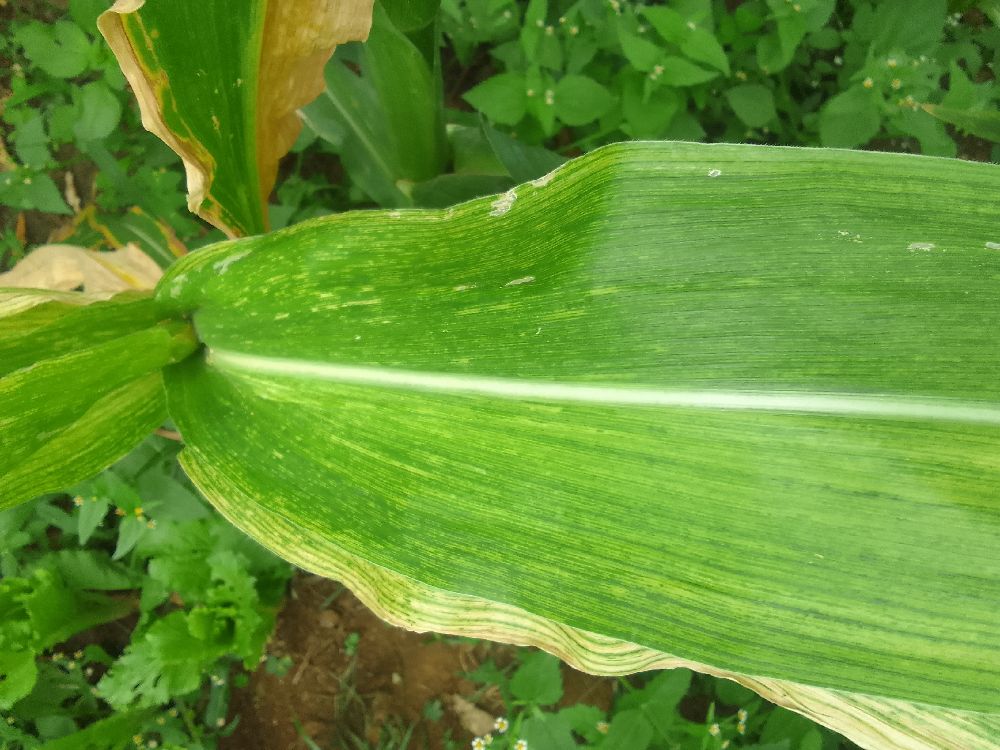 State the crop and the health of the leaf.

maize, maize lethal necrosis
